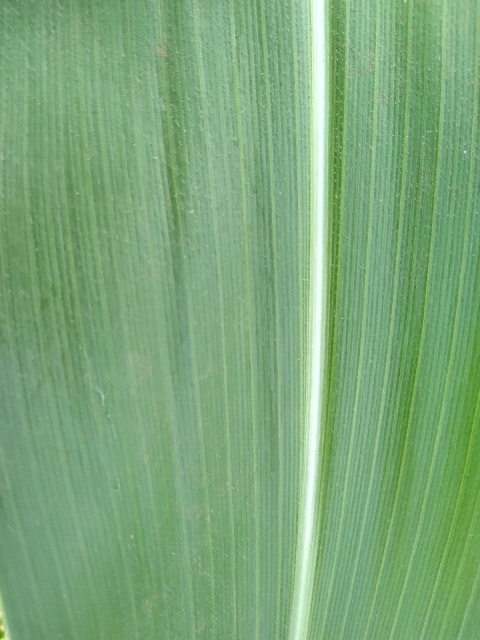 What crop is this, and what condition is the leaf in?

maize, healthy
